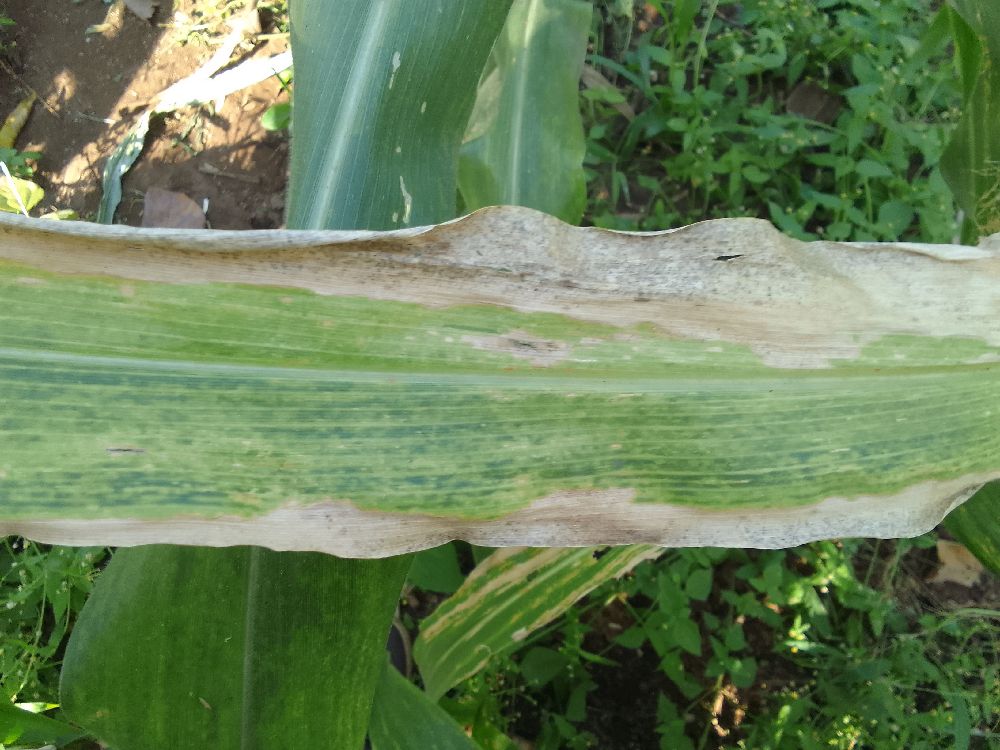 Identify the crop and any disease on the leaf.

maize, maize lethal necrosis
